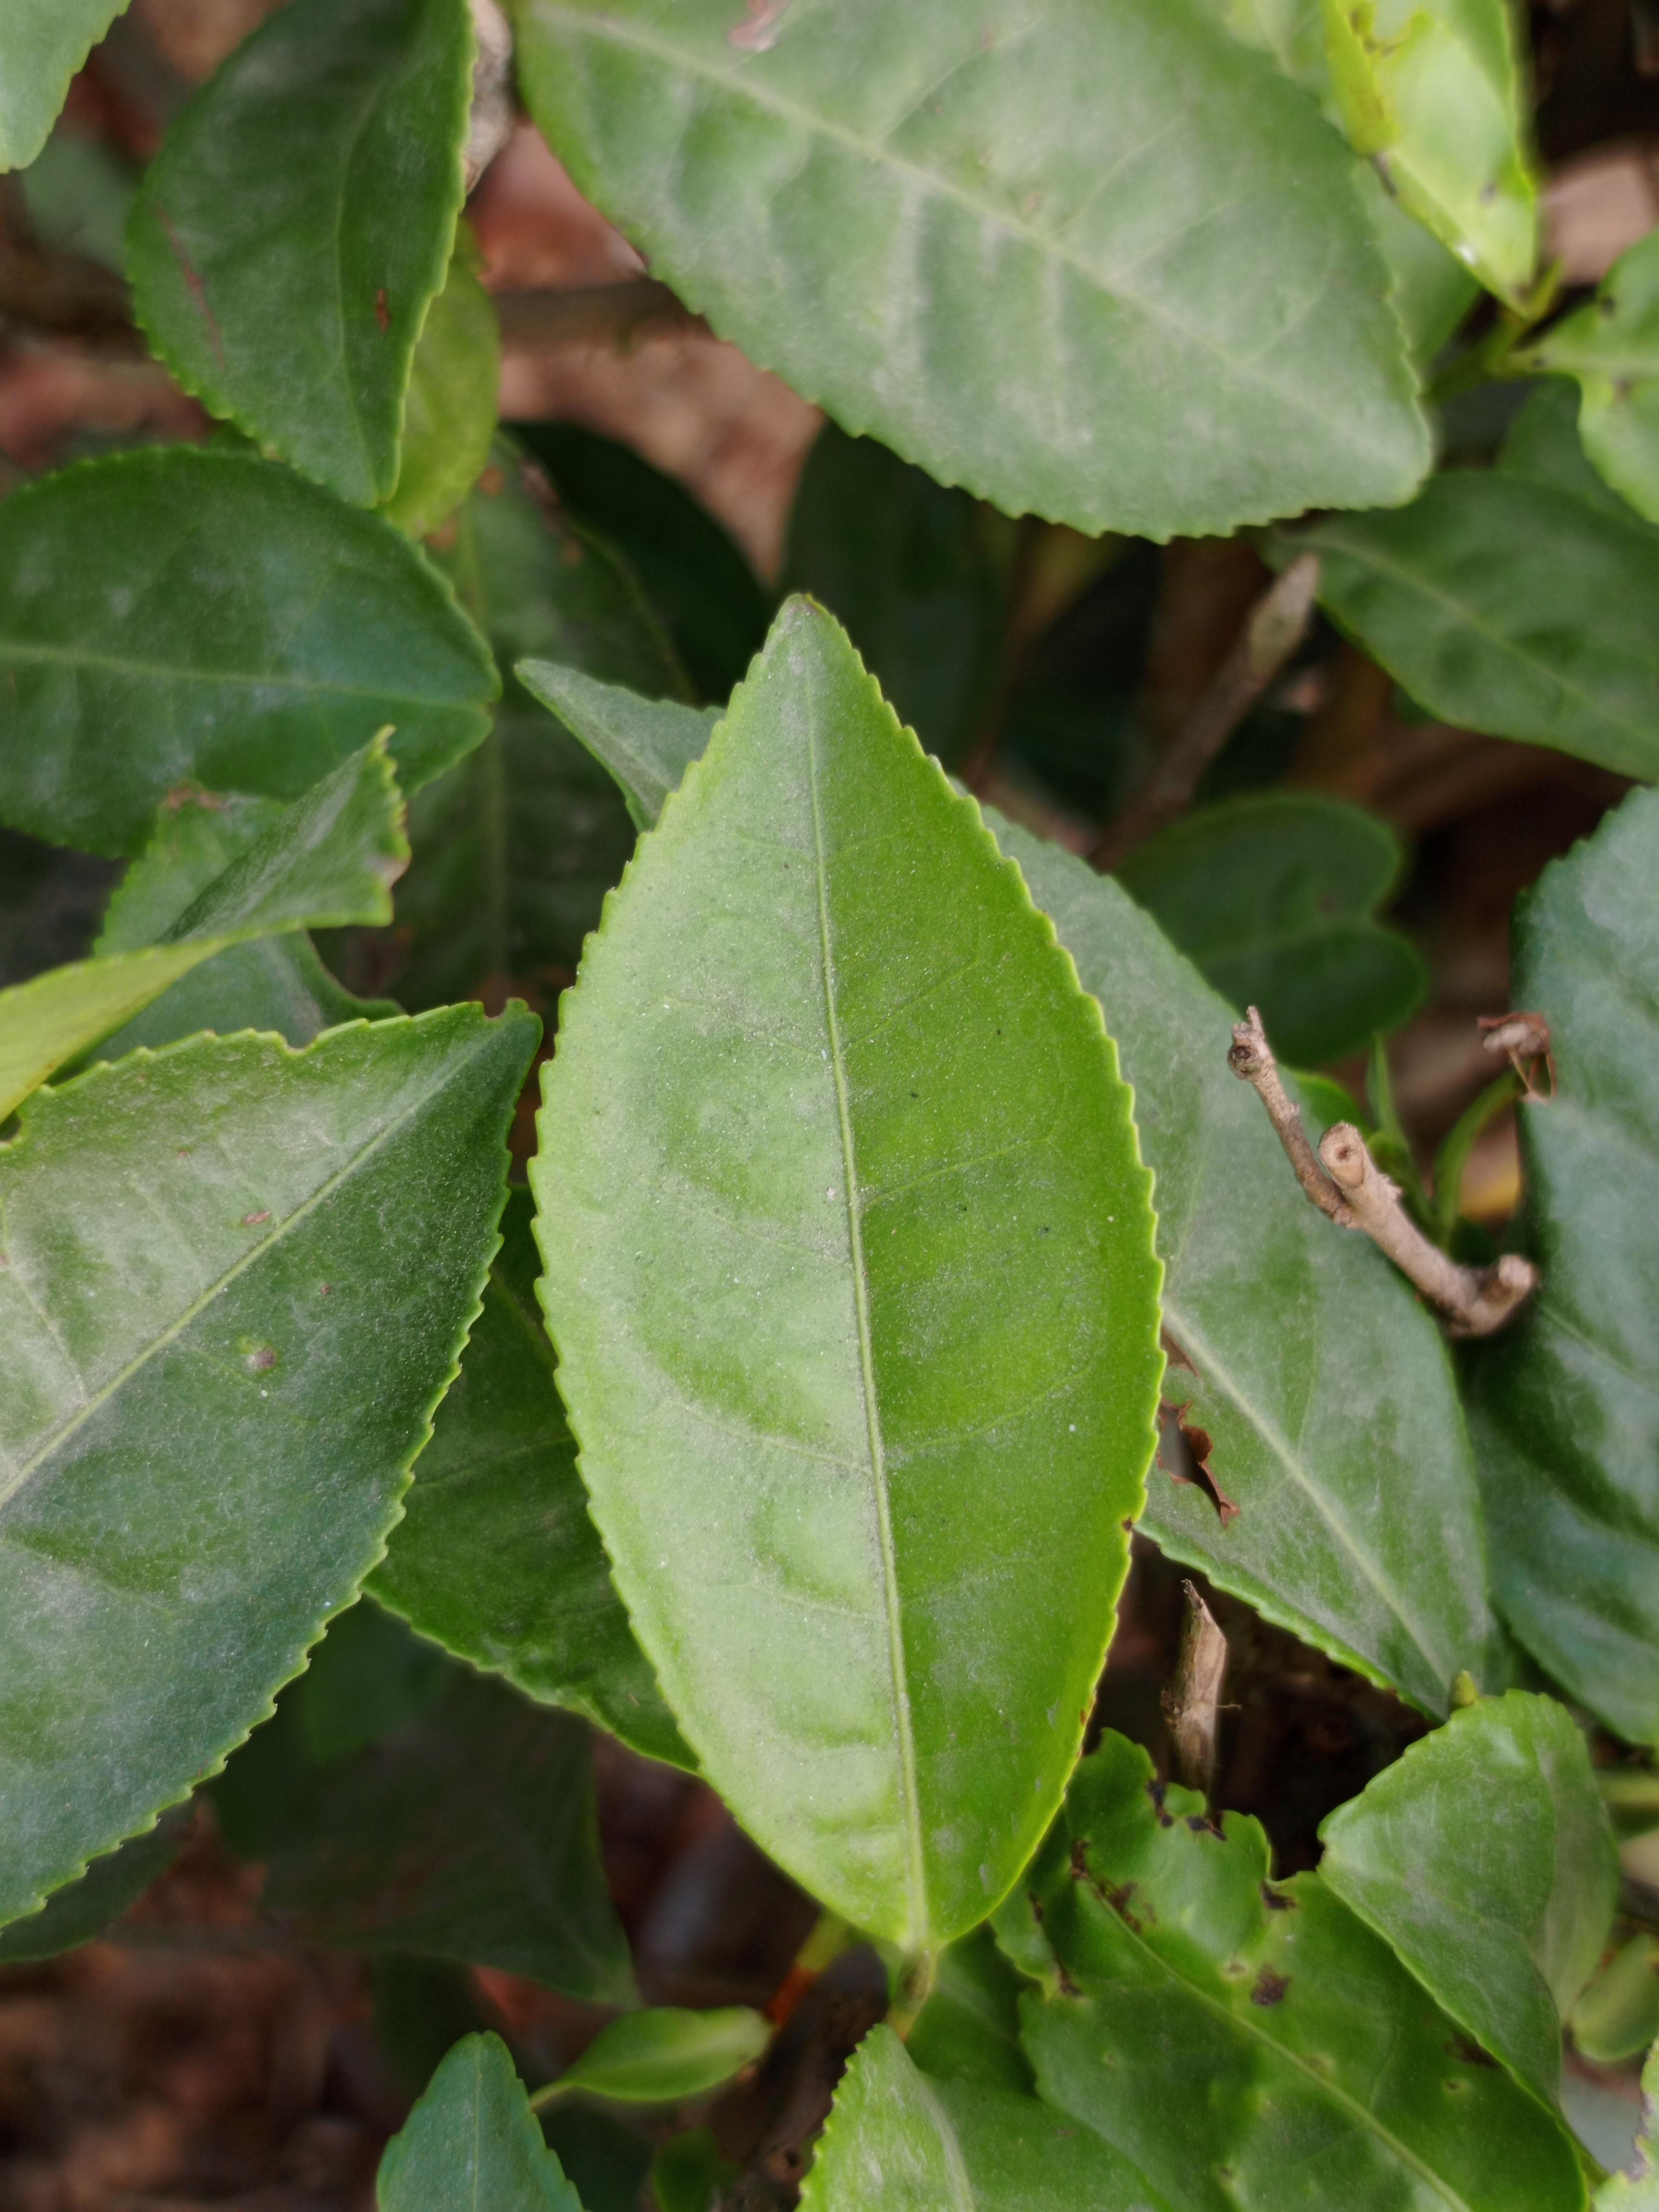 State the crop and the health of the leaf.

tea, healthy leaf
